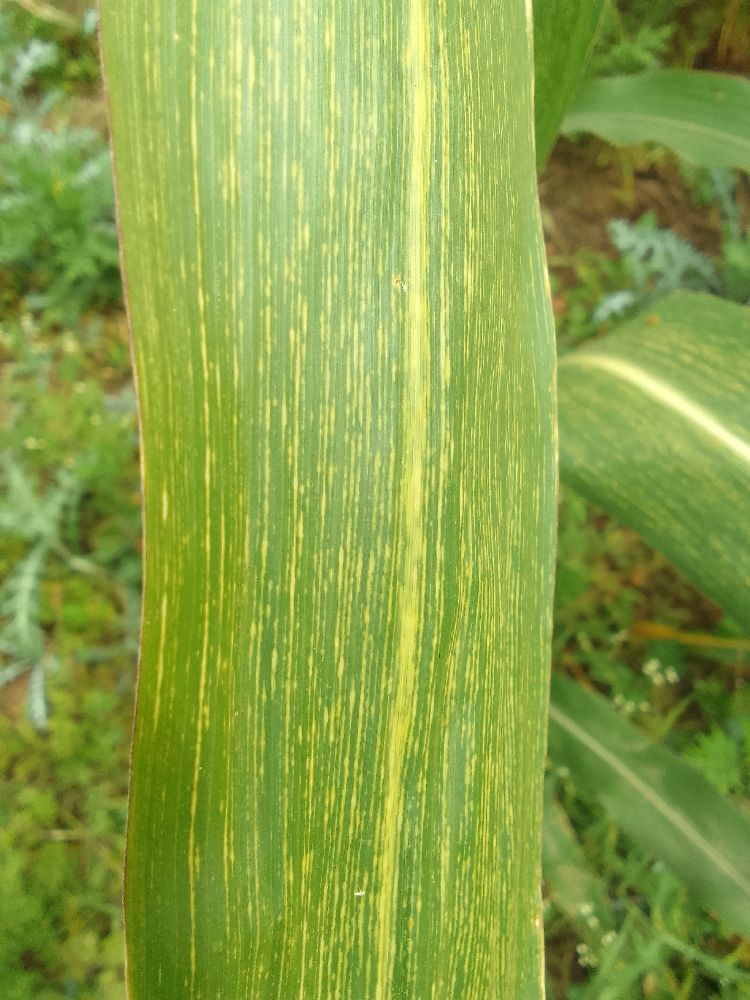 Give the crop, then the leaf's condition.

maize, maize streak virus
